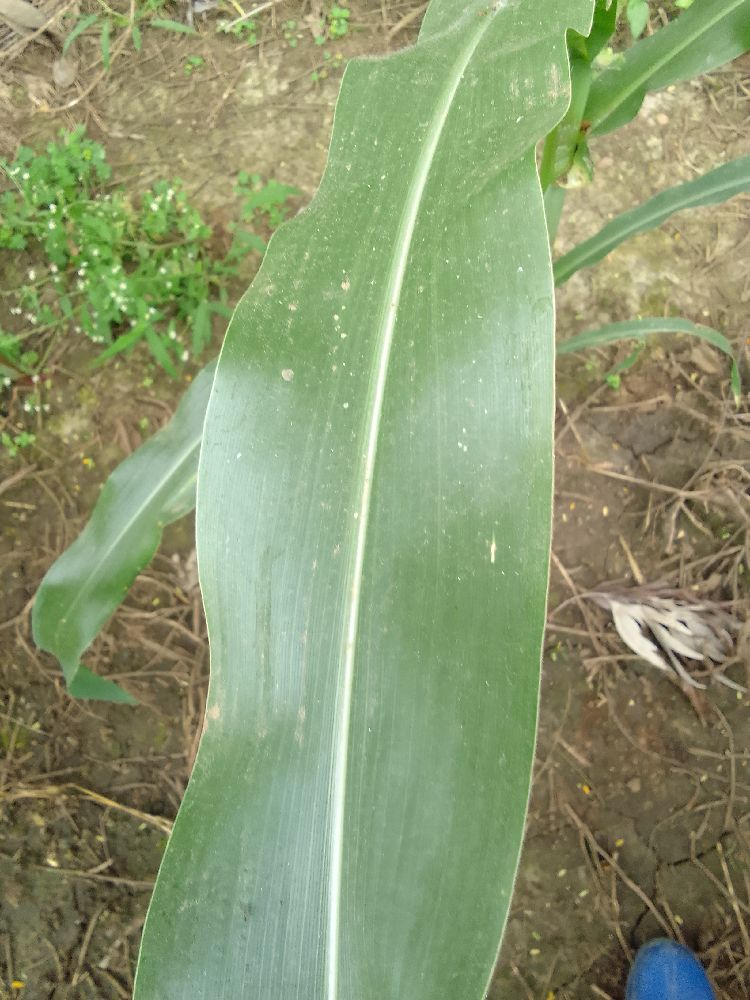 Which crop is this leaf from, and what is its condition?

maize, healthy
